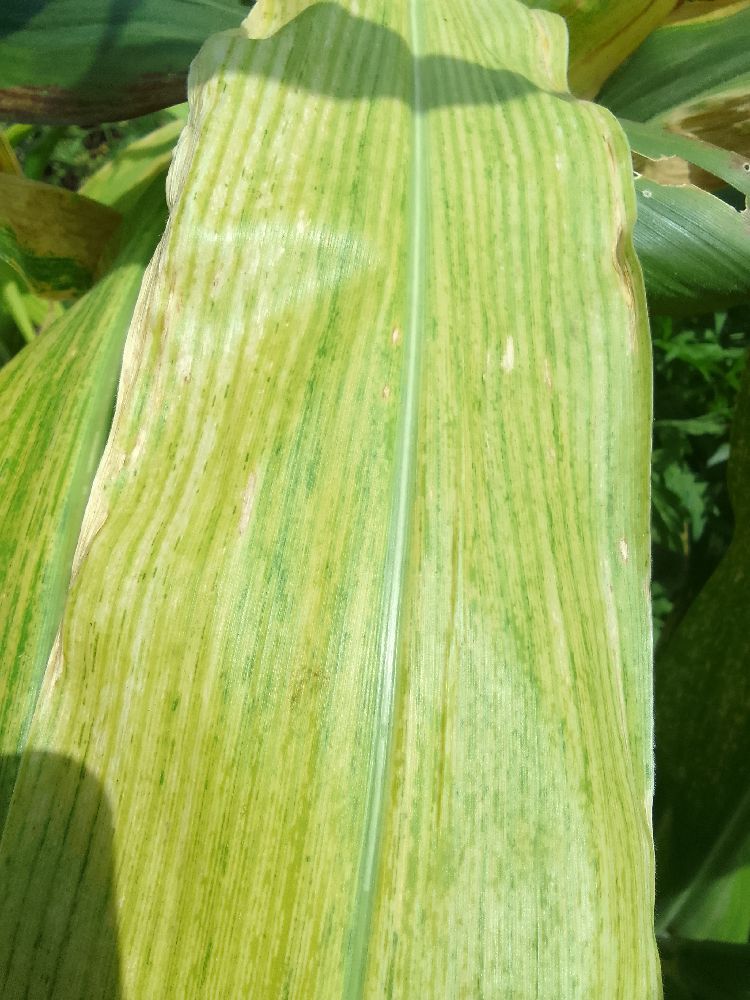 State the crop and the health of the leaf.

maize, maize lethal necrosis
